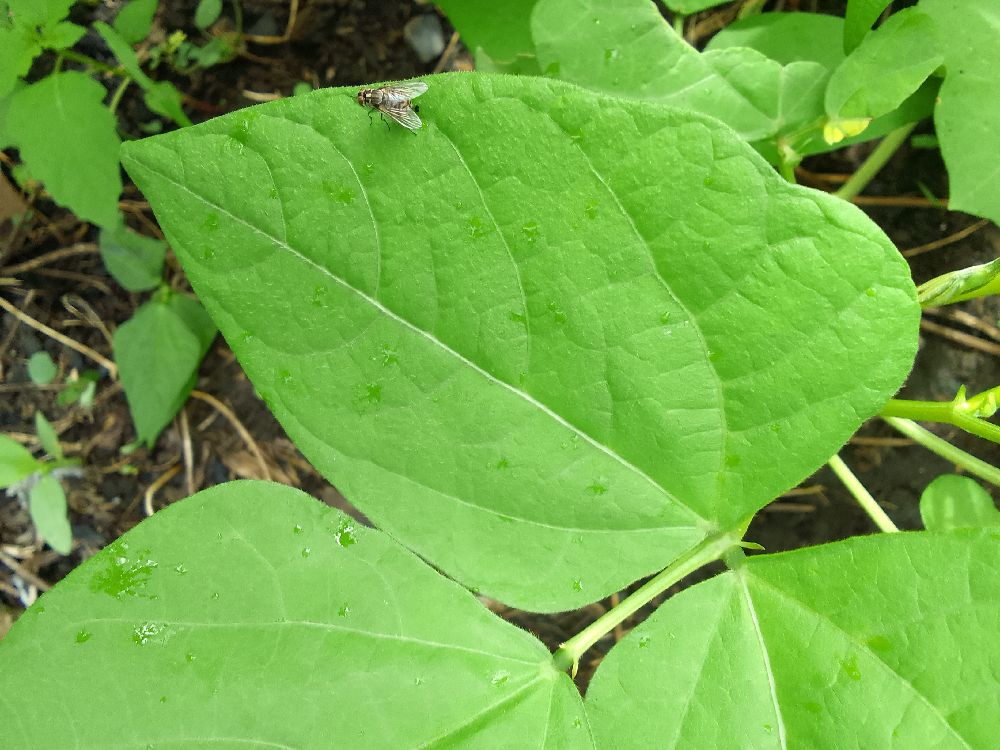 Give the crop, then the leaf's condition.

common bean, healthy
